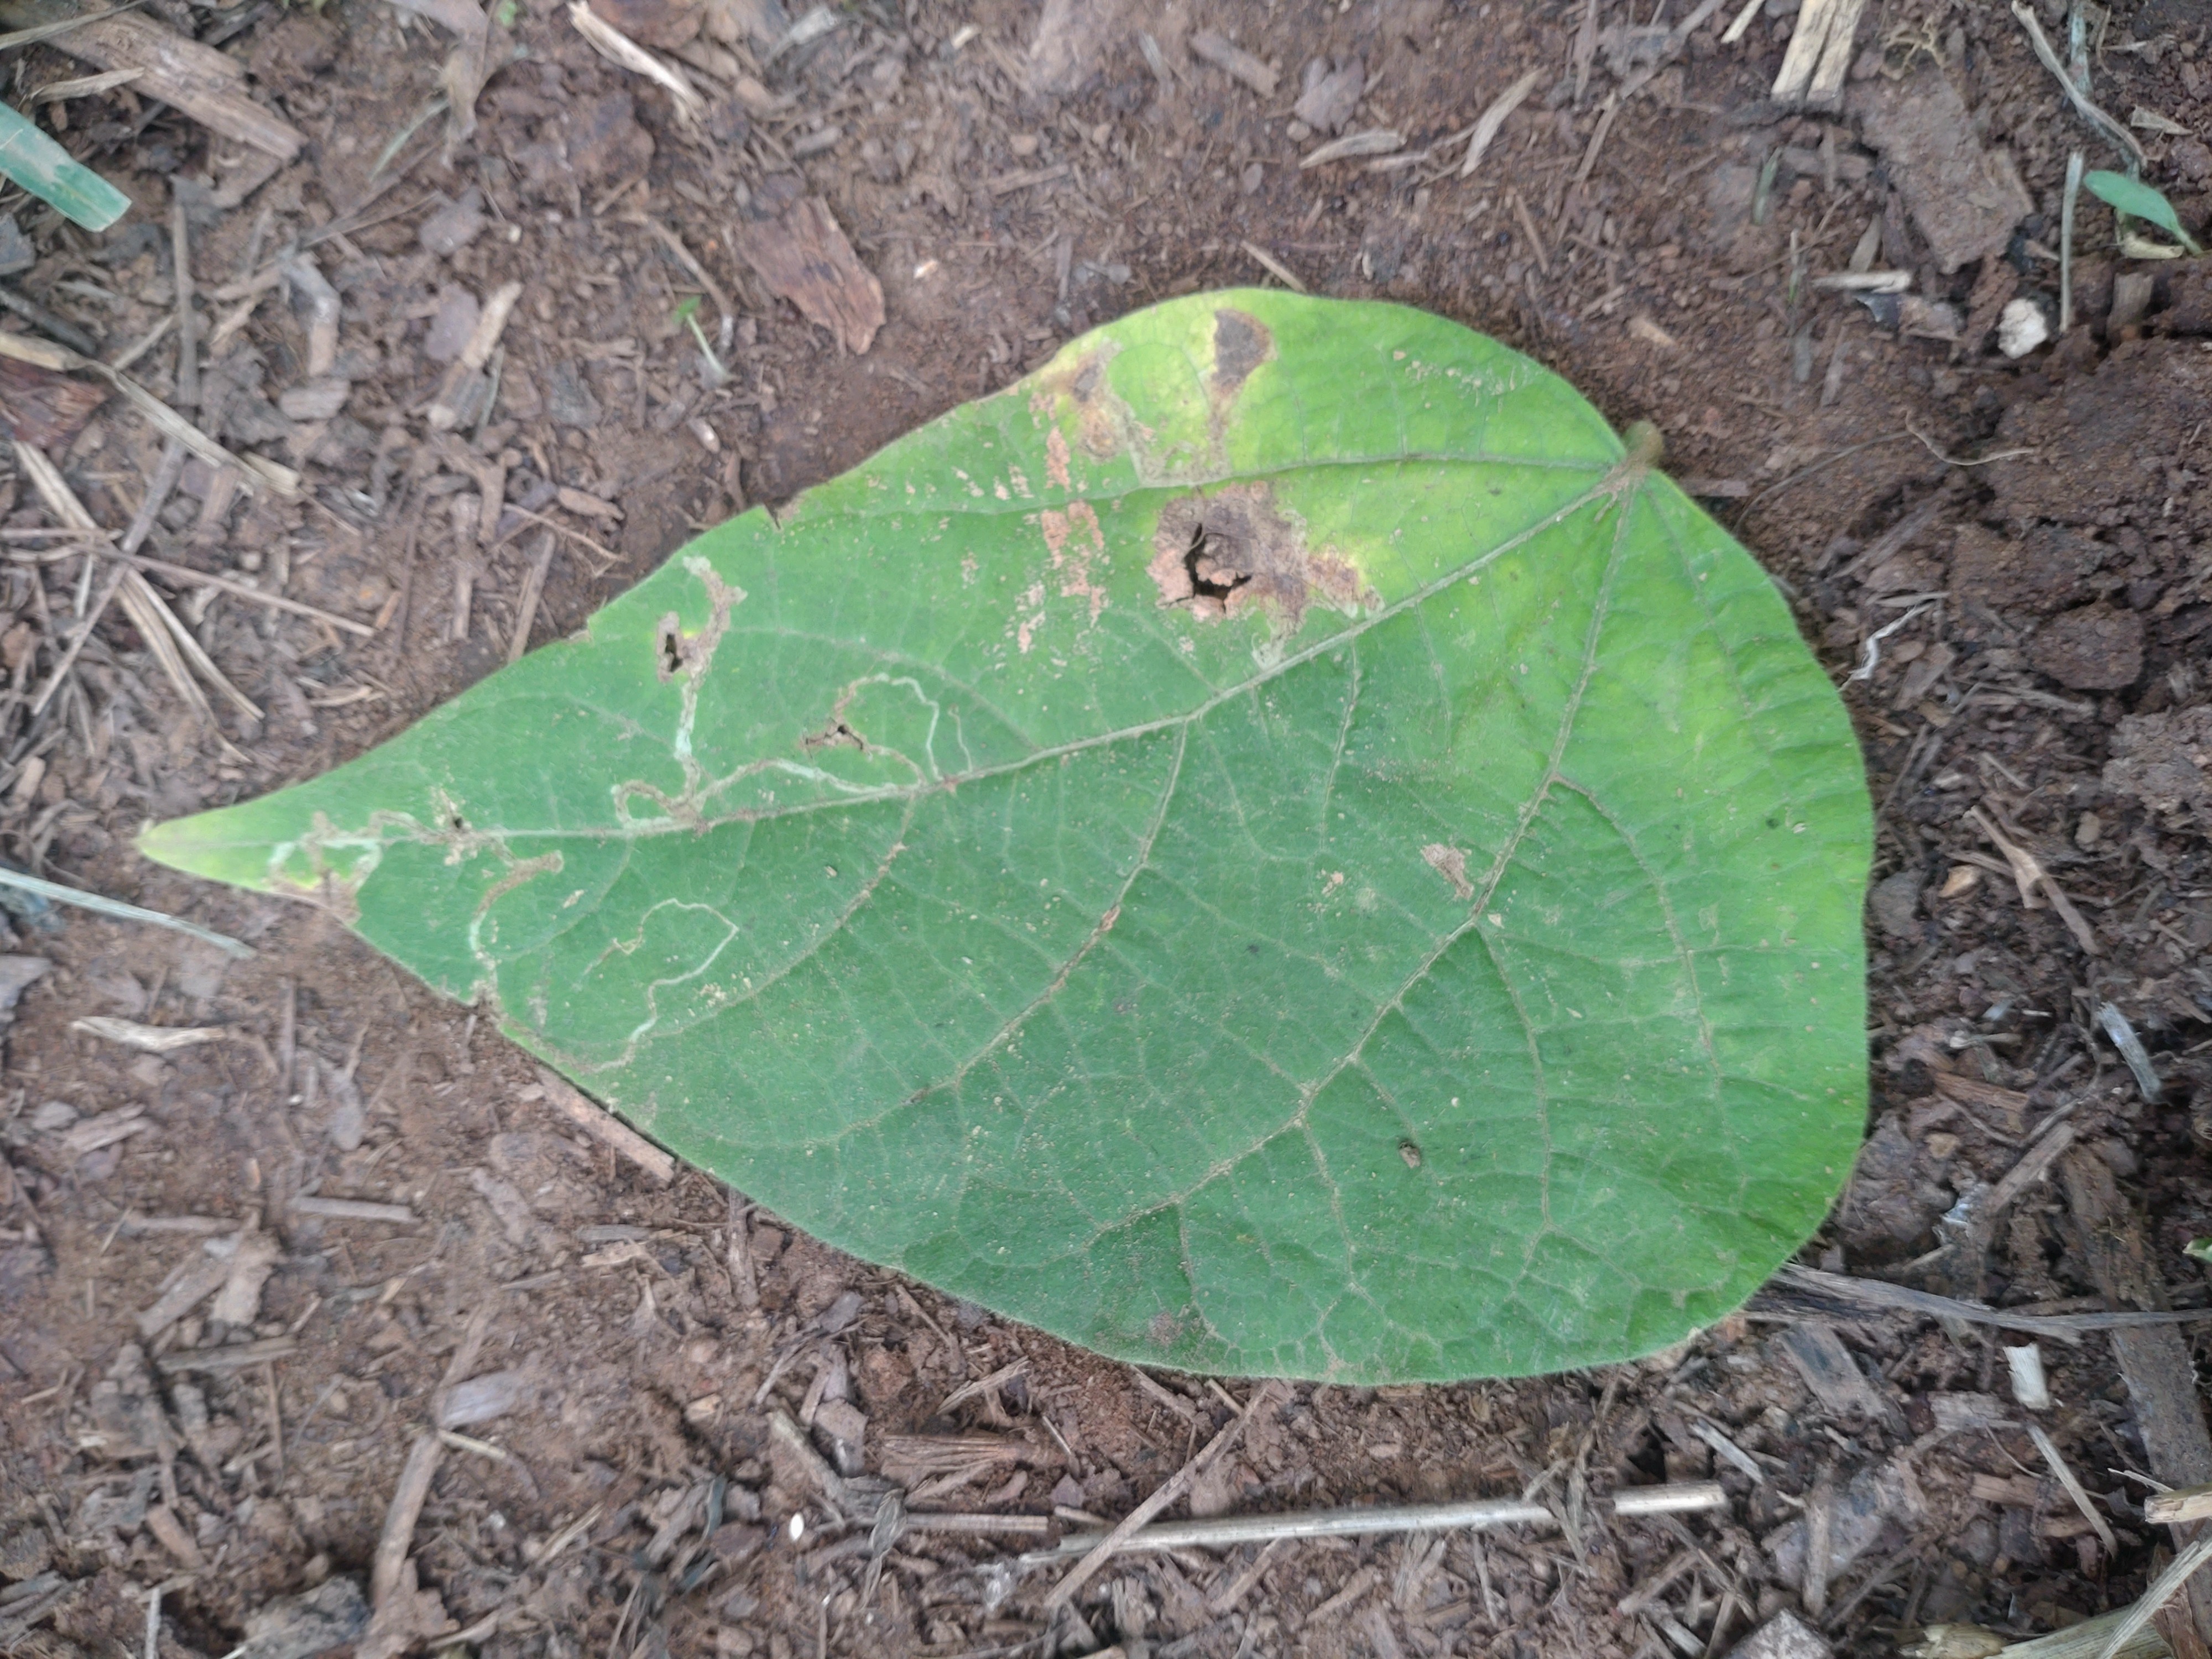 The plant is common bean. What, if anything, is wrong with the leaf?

anthracnose
